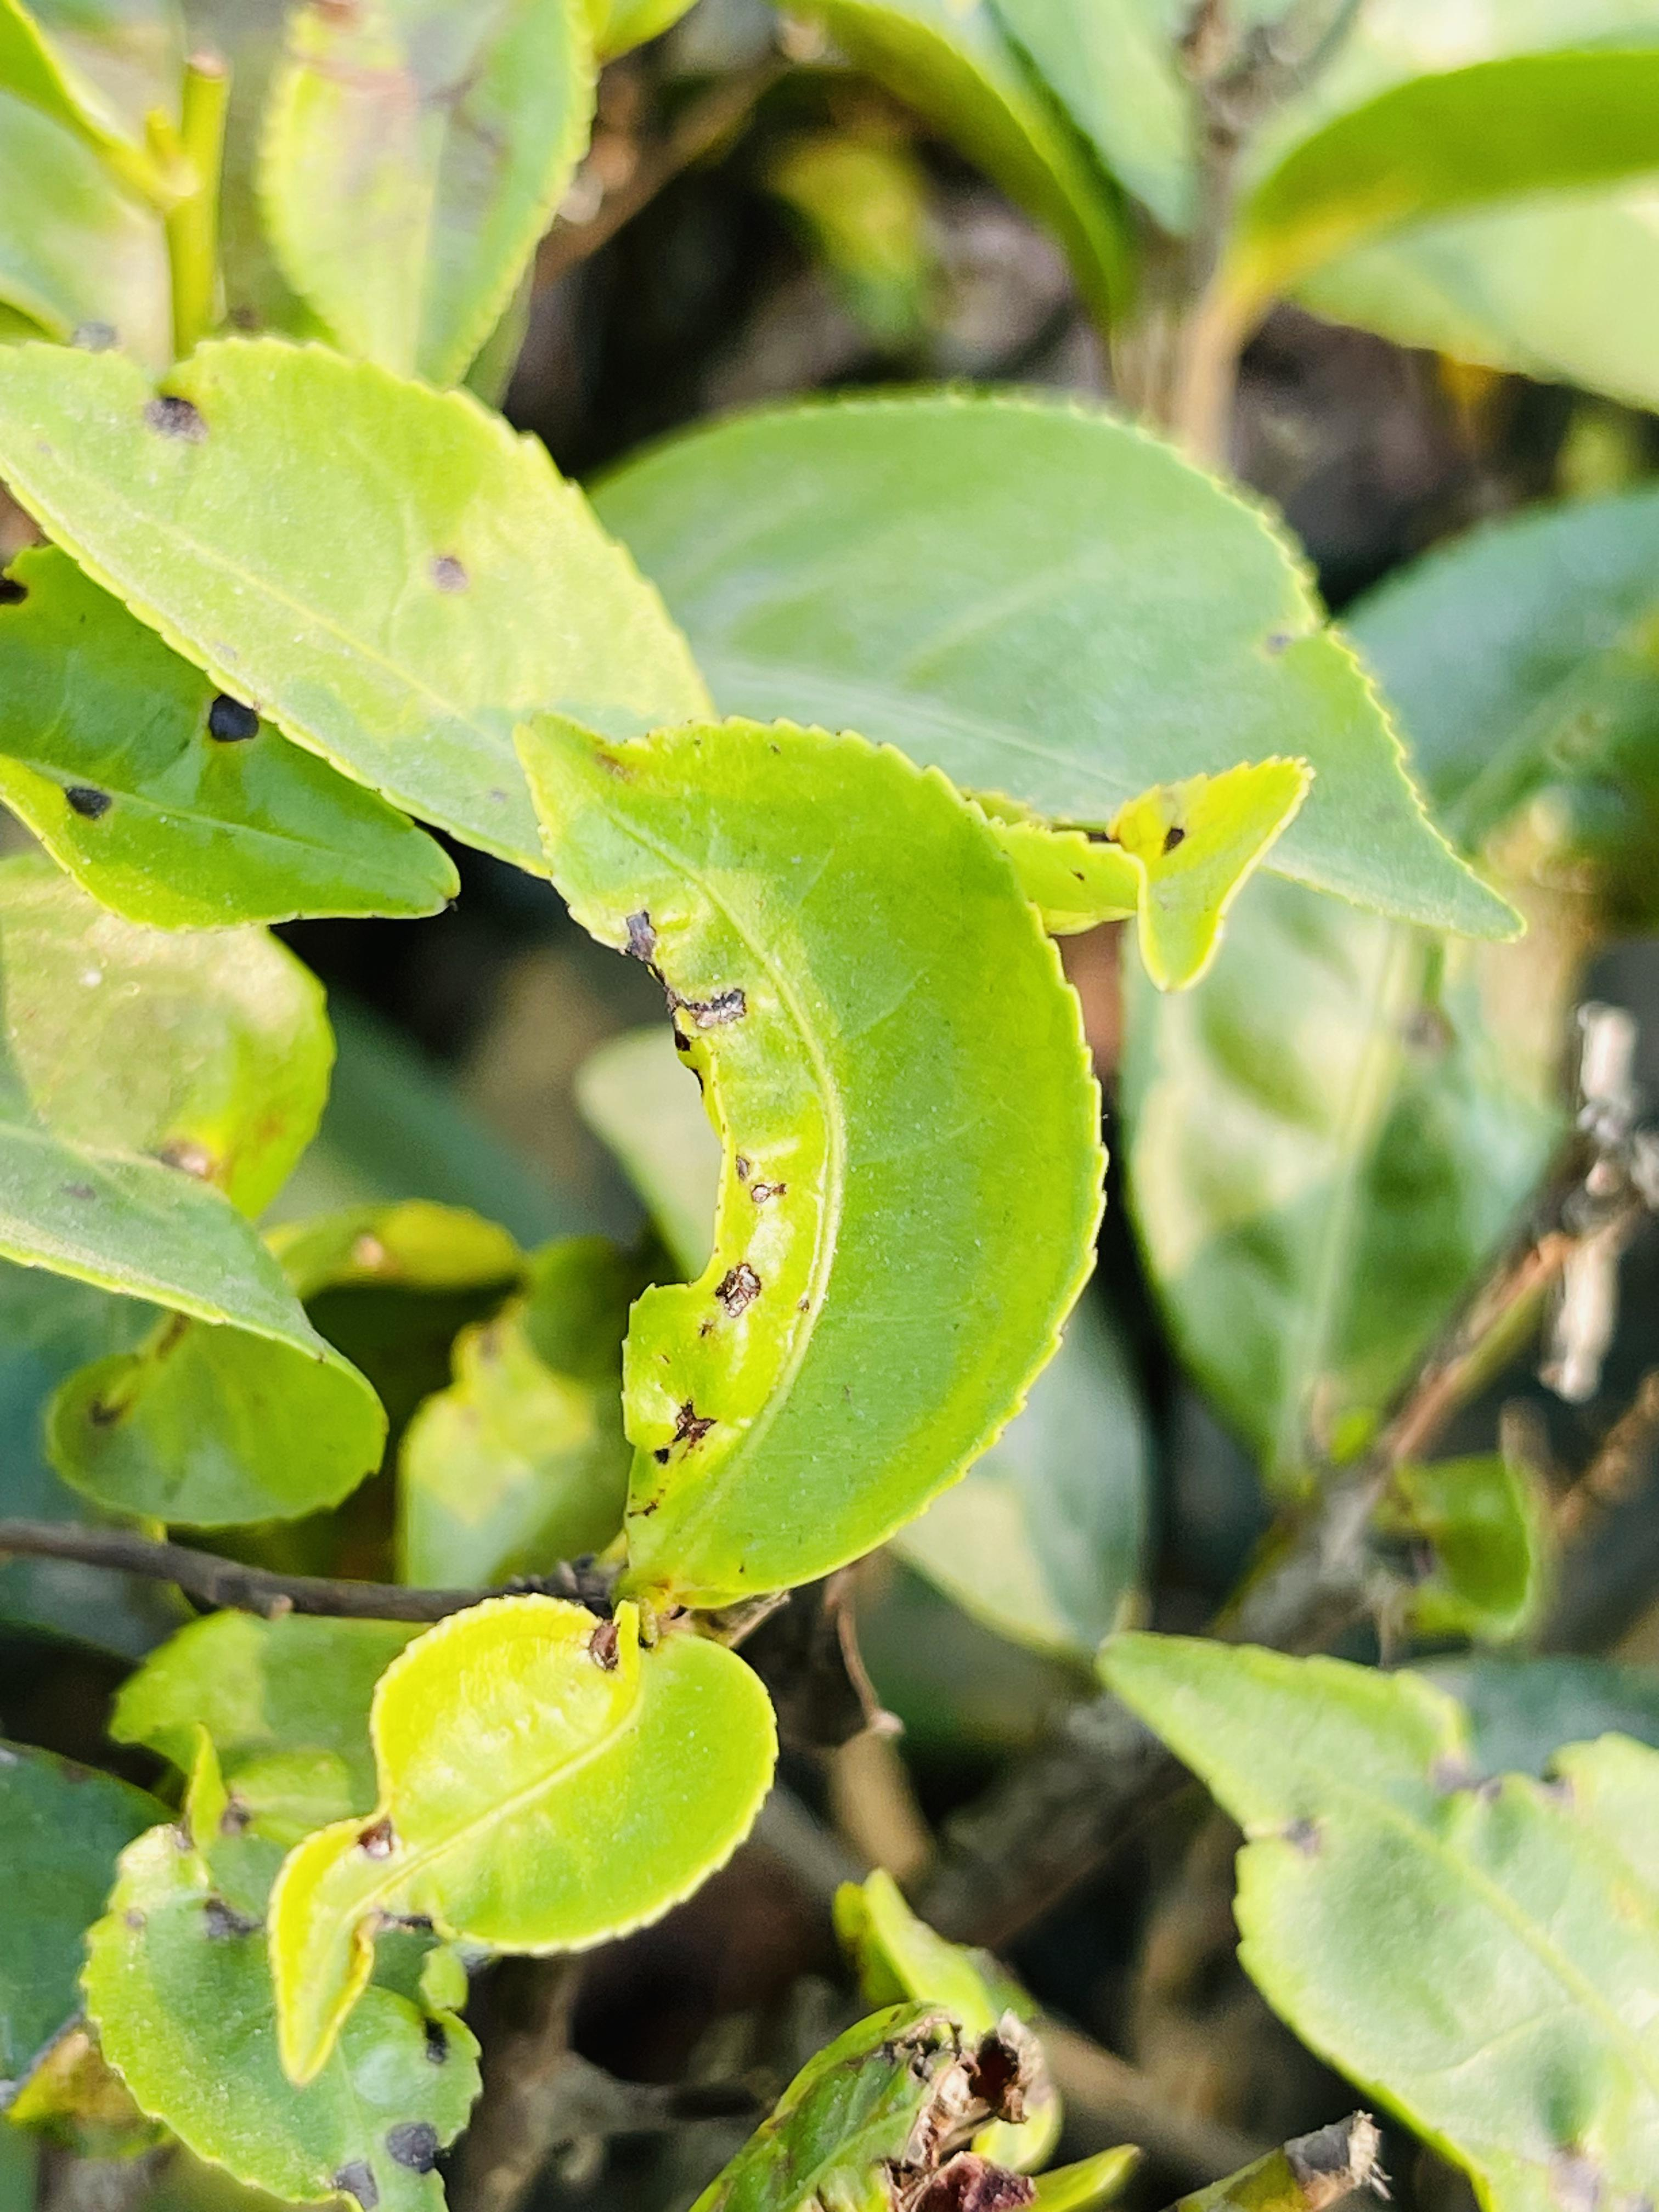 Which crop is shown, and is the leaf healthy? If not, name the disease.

tea, helopeltis
